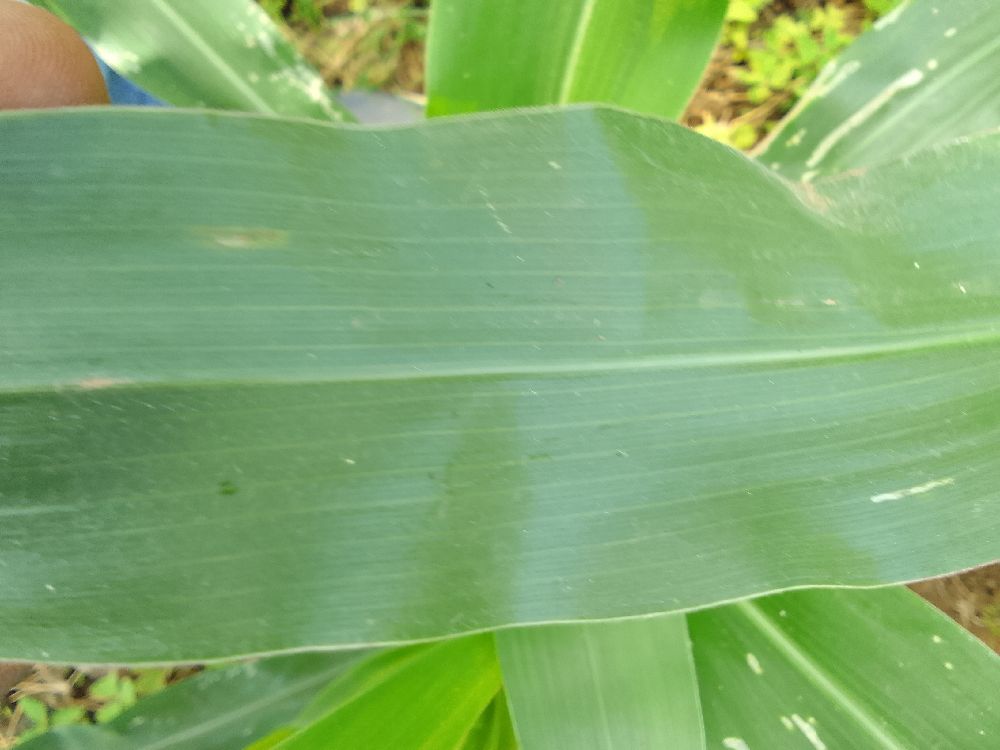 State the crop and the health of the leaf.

maize, healthy
